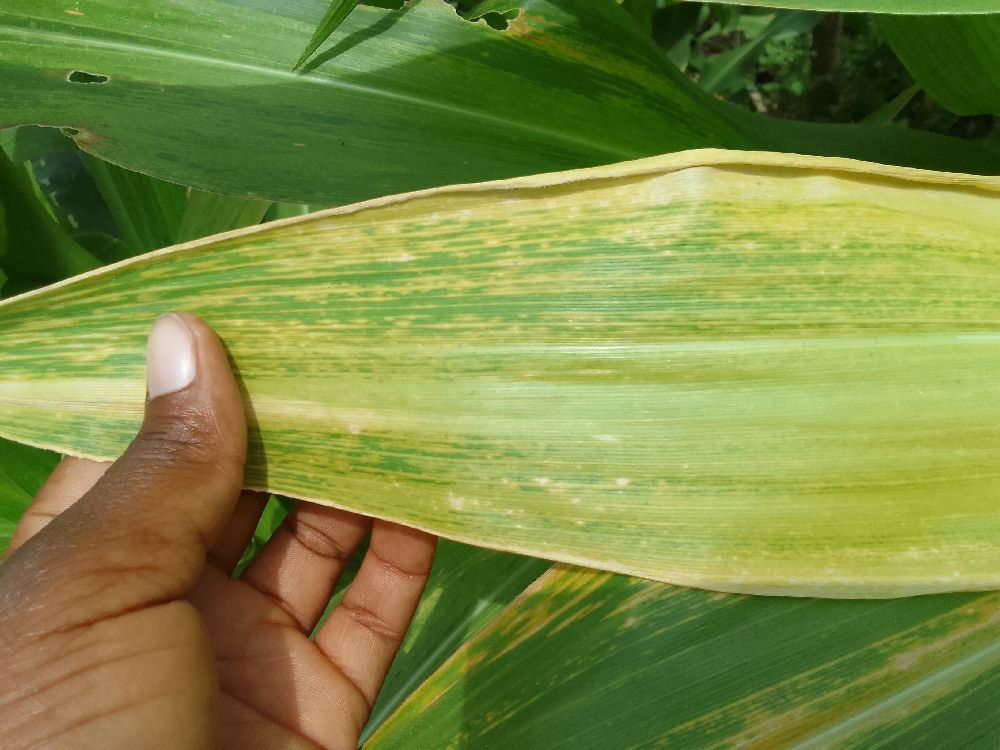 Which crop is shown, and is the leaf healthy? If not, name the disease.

maize, maize lethal necrosis
